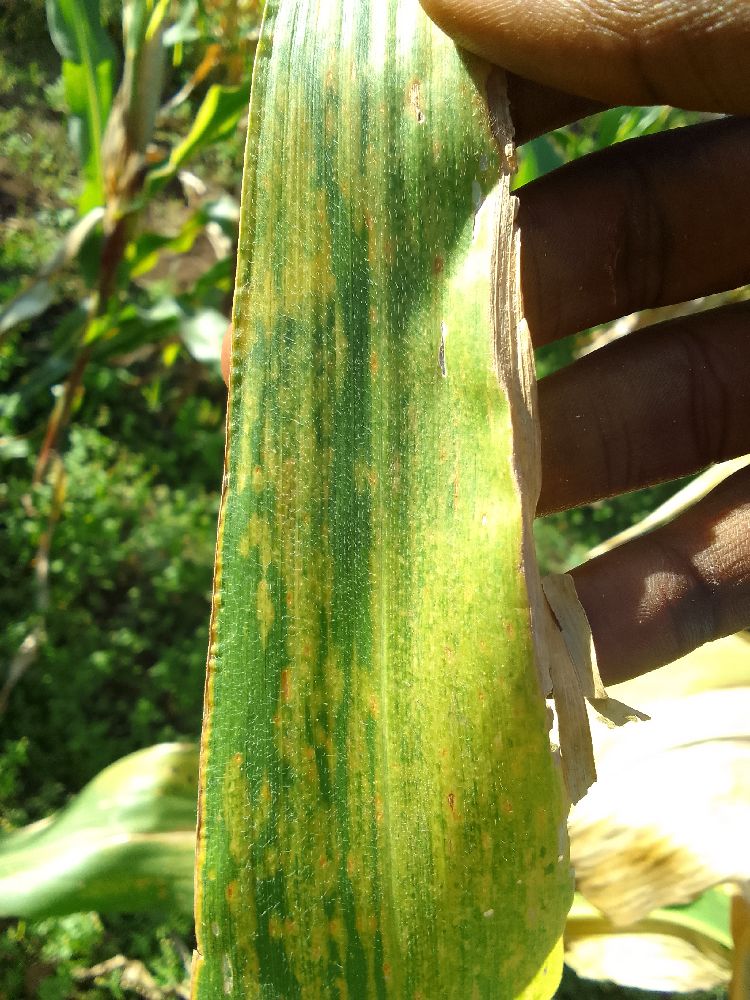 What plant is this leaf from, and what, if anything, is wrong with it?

maize, maize lethal necrosis
